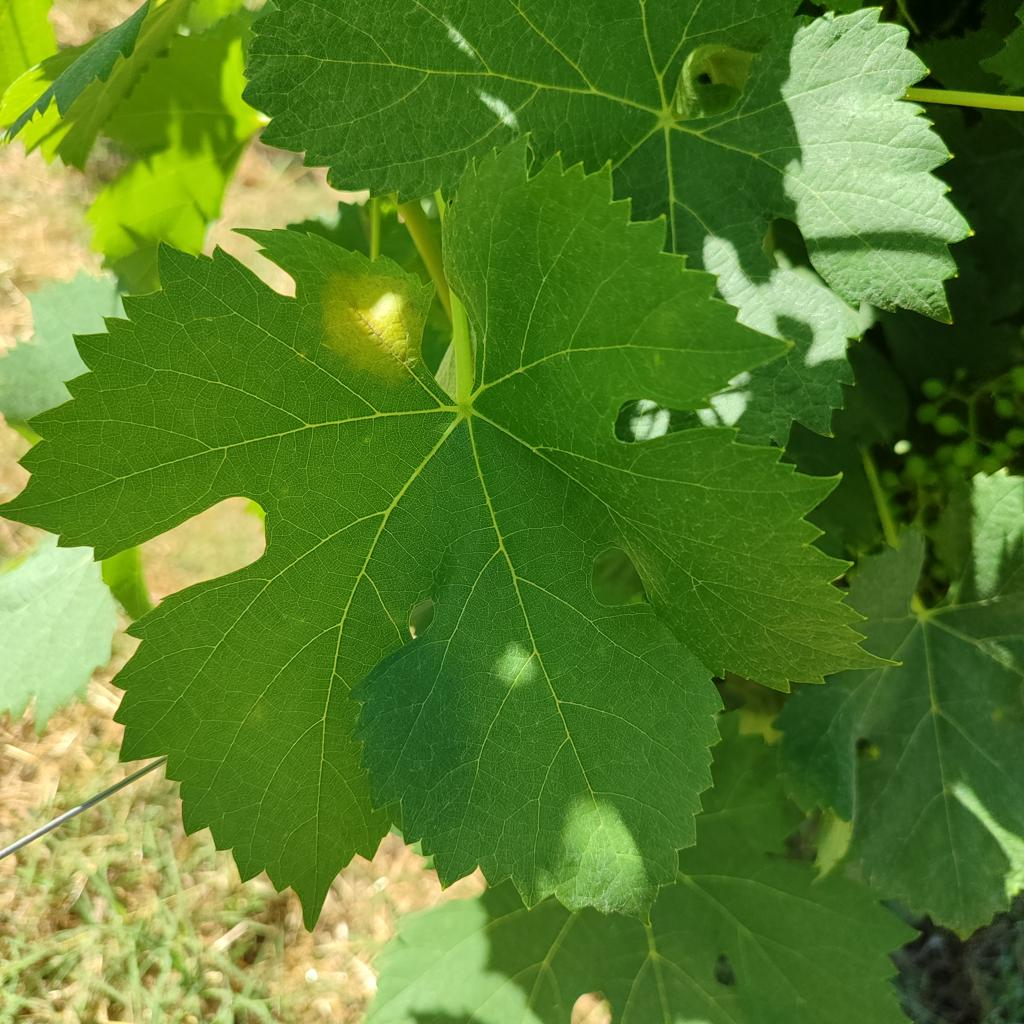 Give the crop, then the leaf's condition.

grapevine, downy mildew
